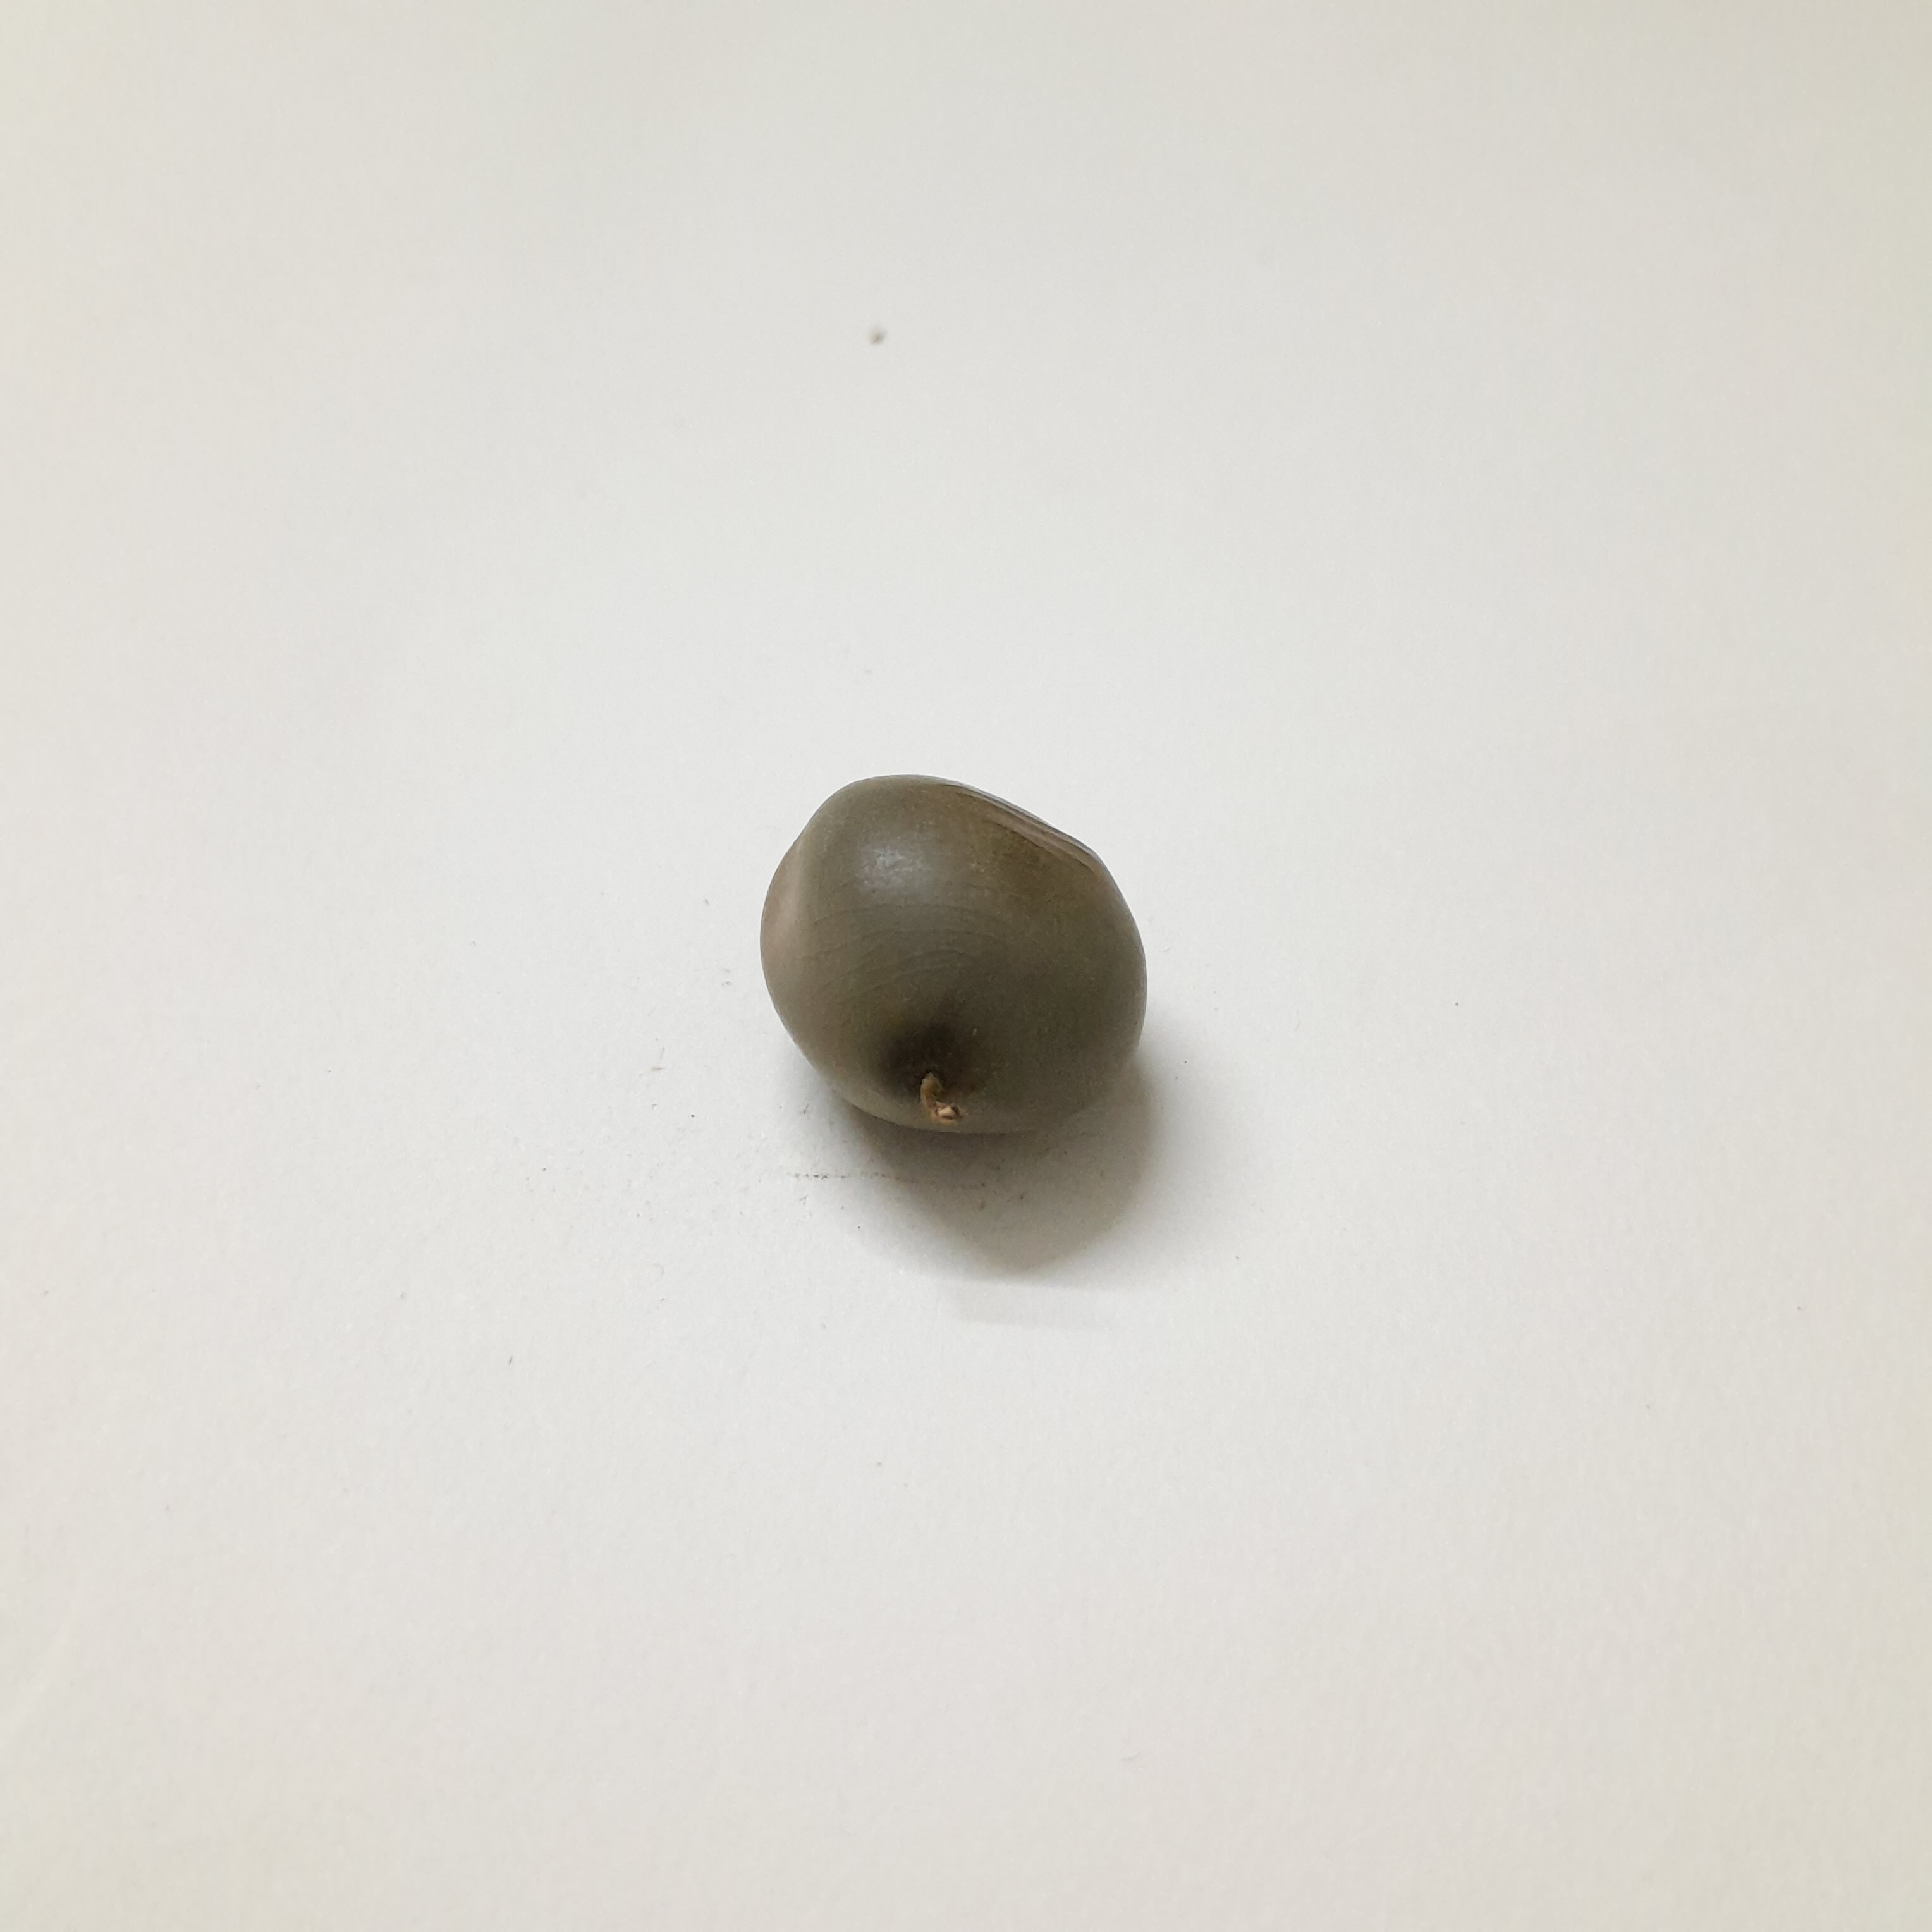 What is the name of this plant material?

sagargota
